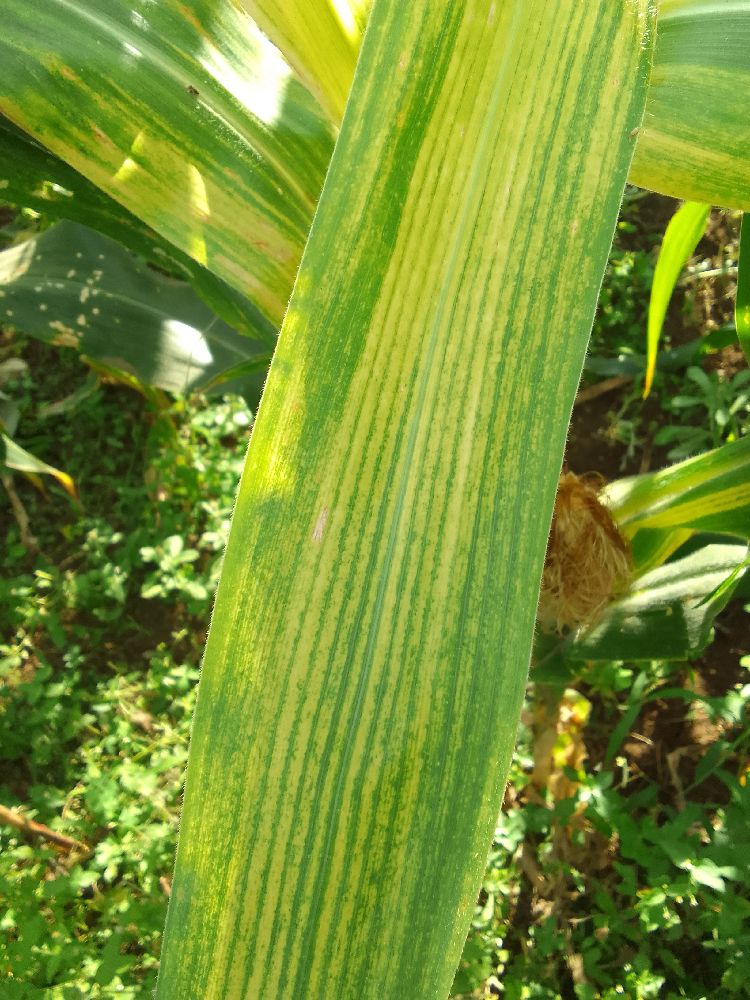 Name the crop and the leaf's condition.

maize, maize lethal necrosis
